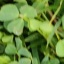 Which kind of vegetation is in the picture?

unstructured weed
